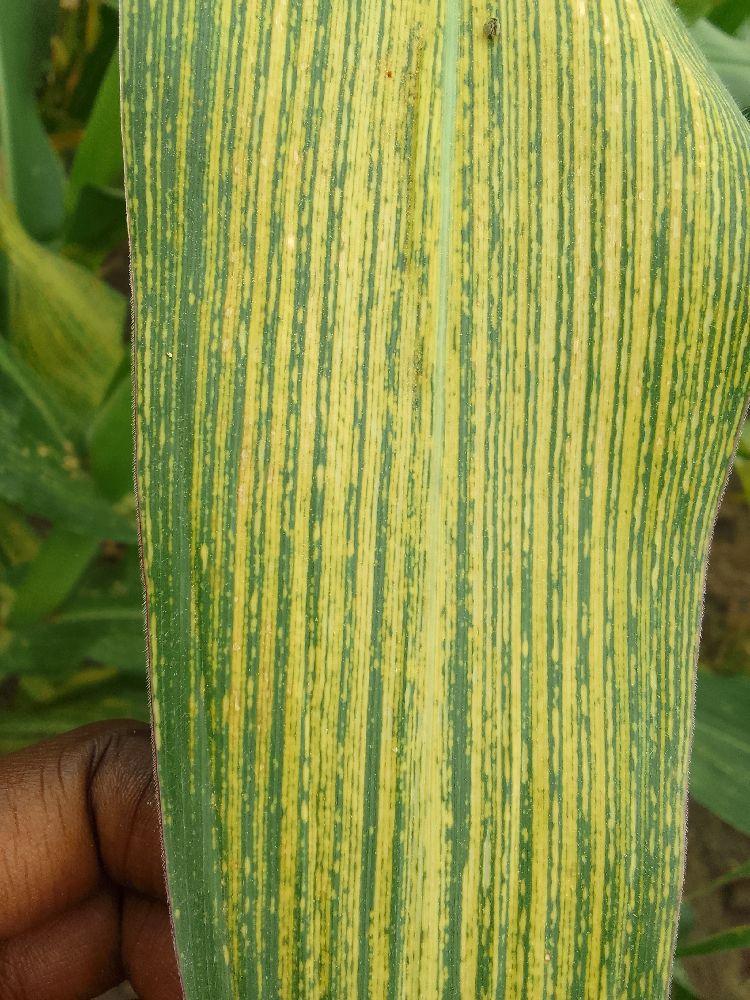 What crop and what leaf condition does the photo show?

maize, maize streak virus
